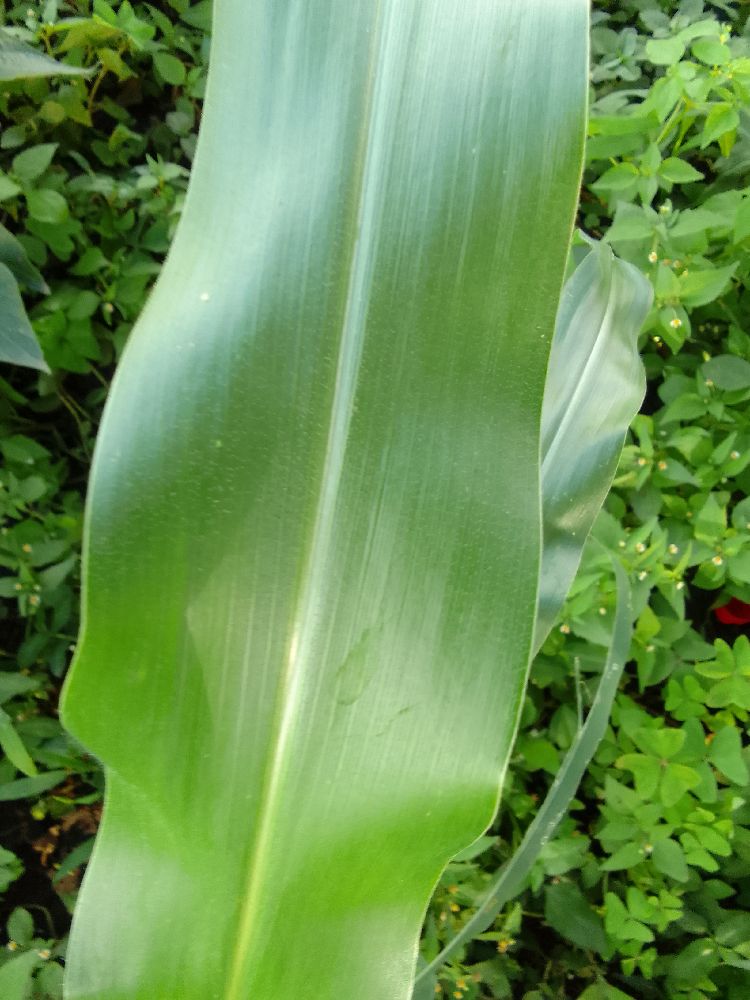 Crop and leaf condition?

maize, healthy
